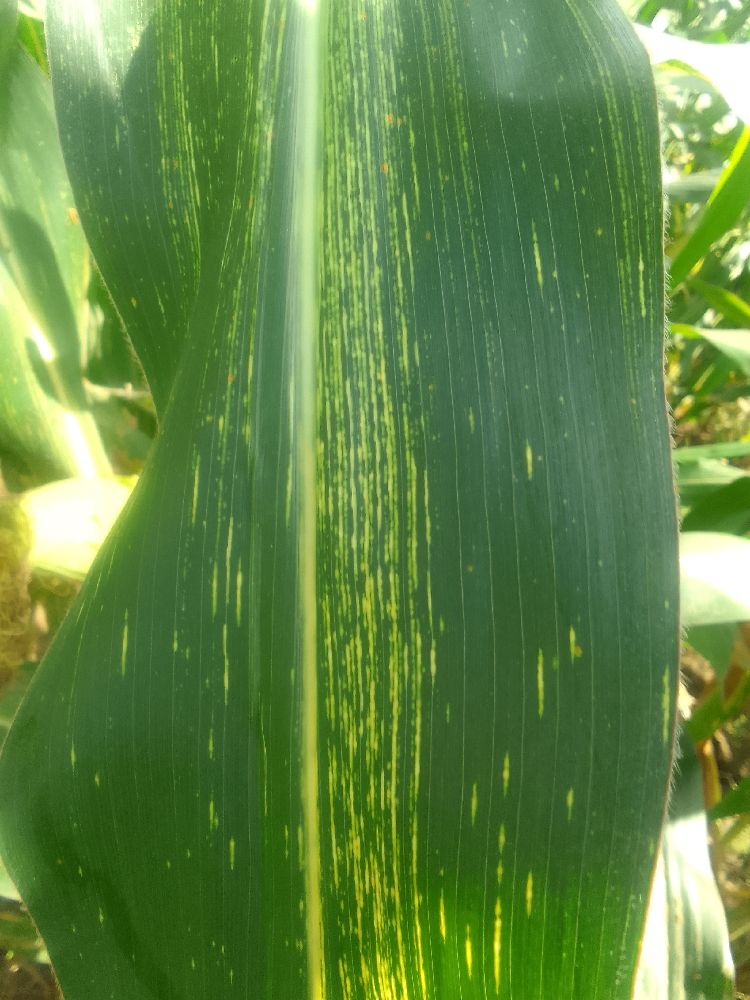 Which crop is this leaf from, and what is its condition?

maize, maize streak virus
